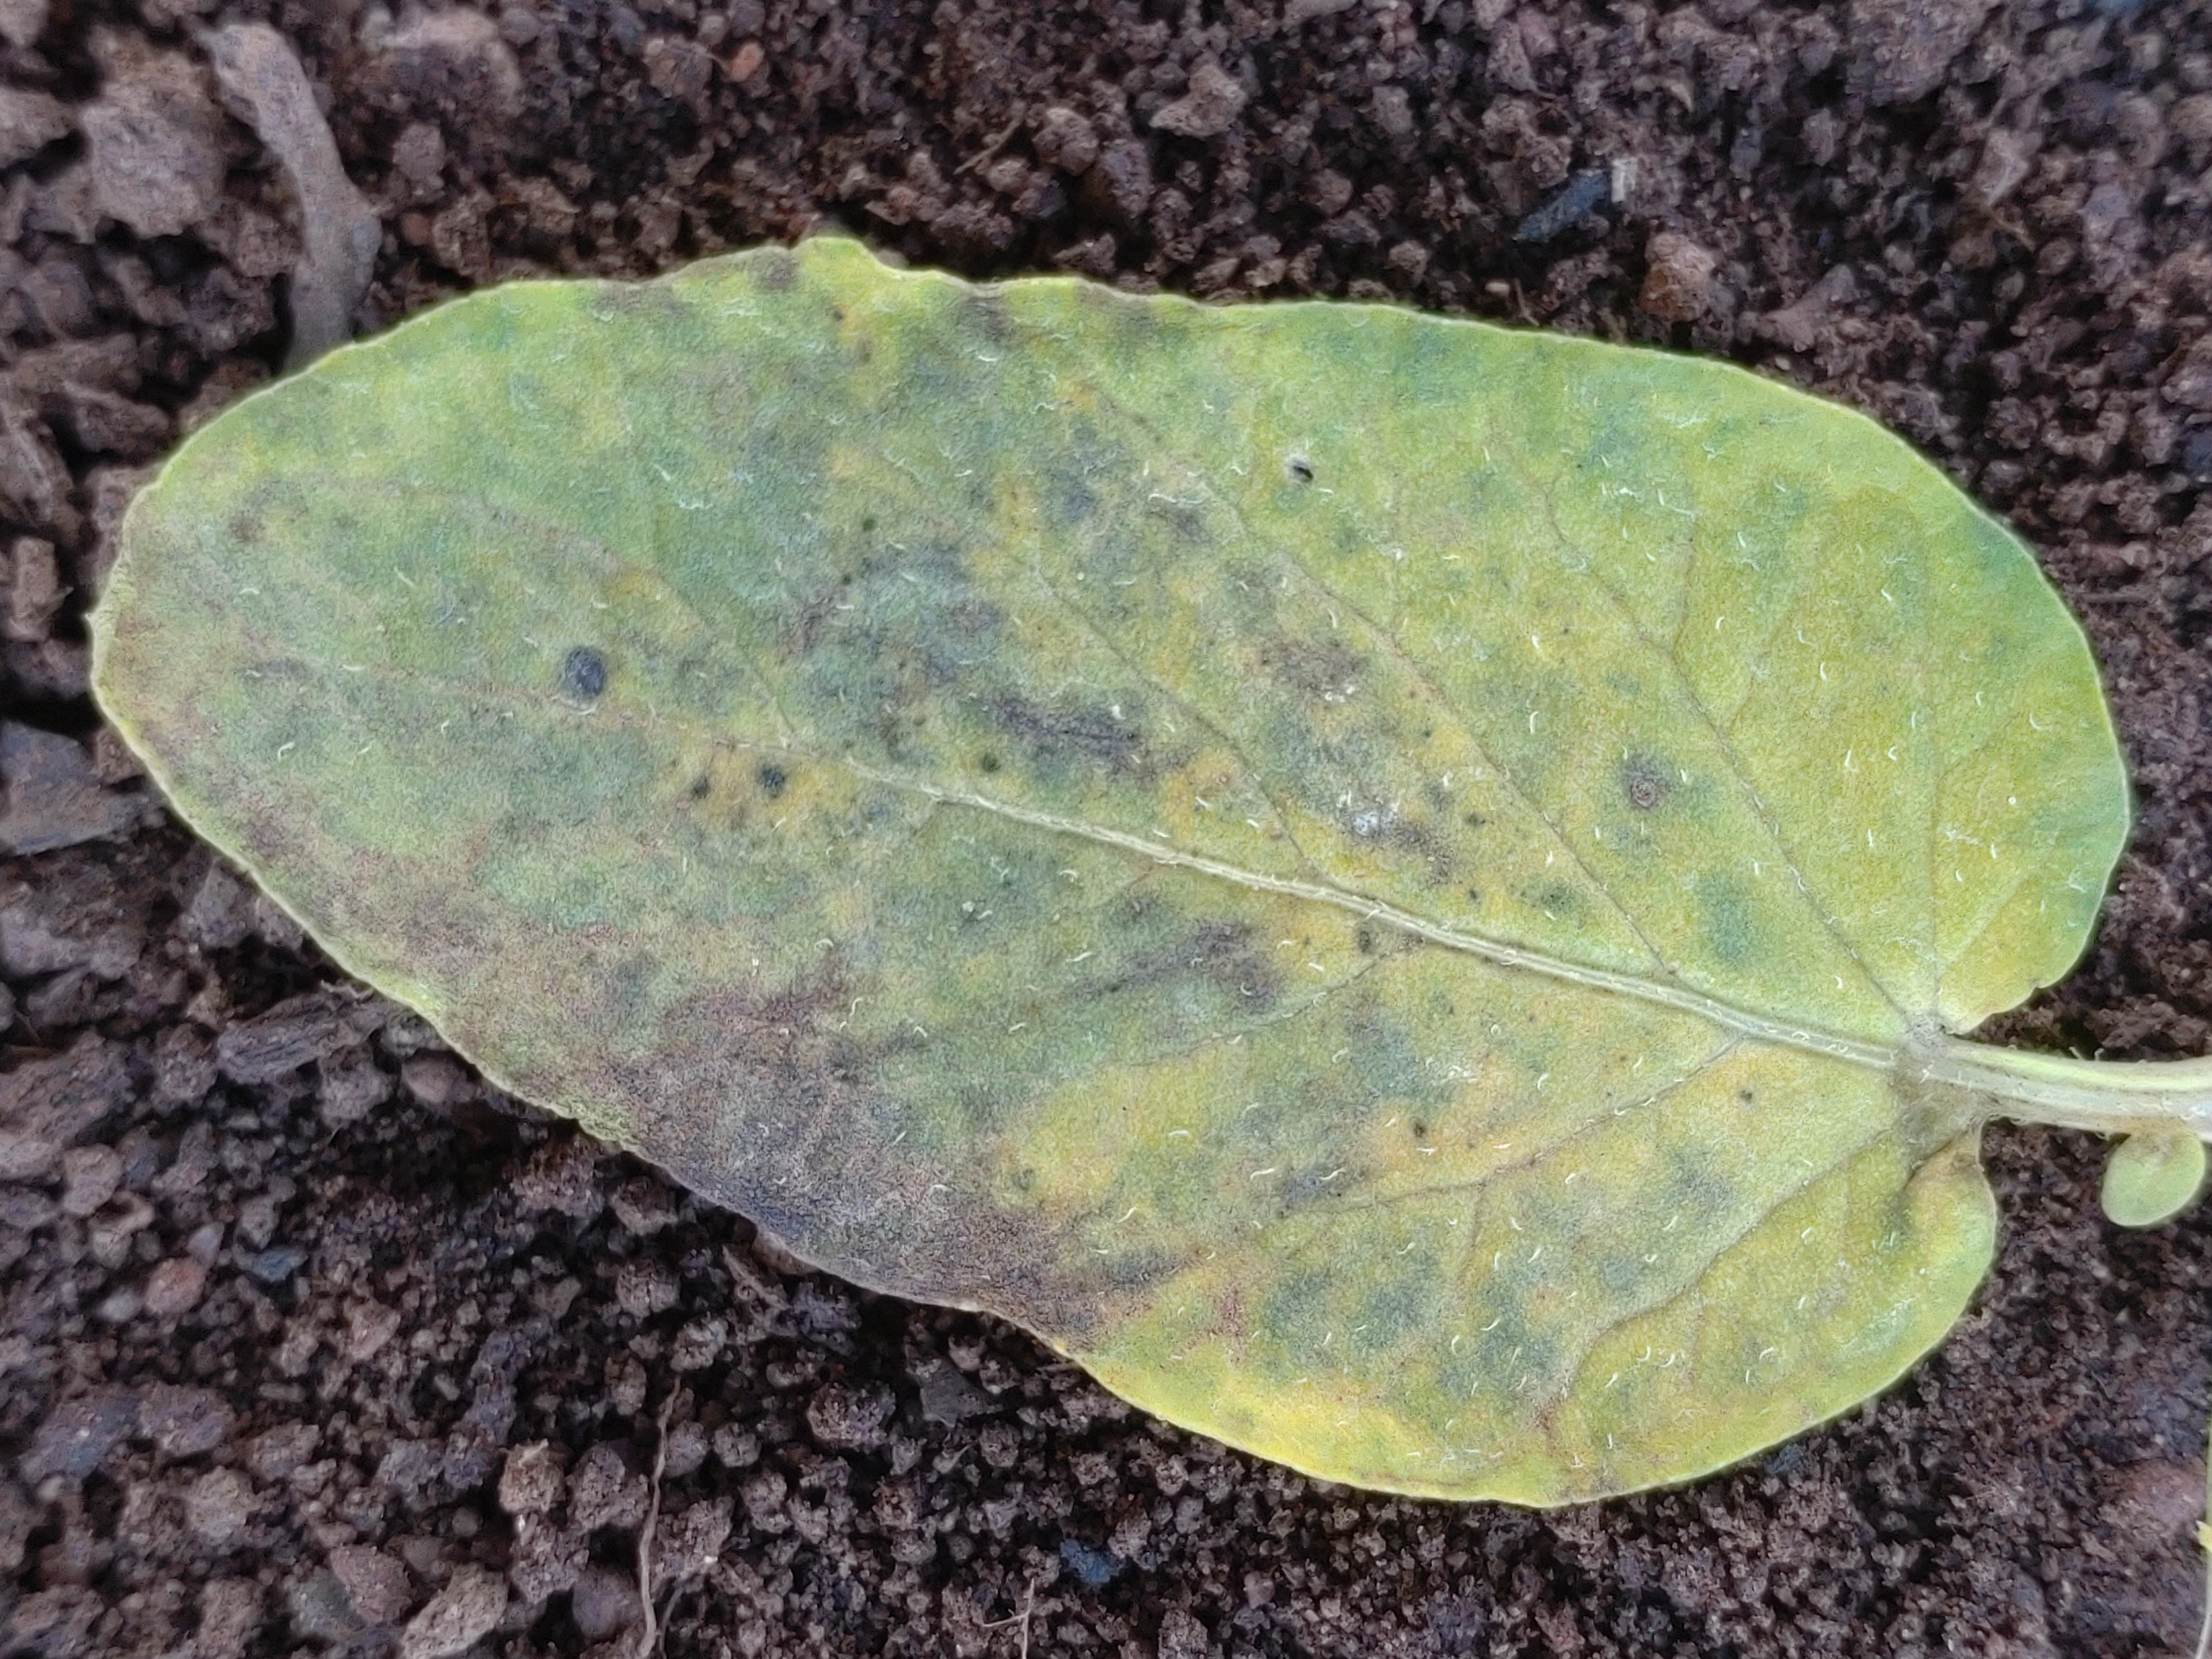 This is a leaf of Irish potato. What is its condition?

late blight
